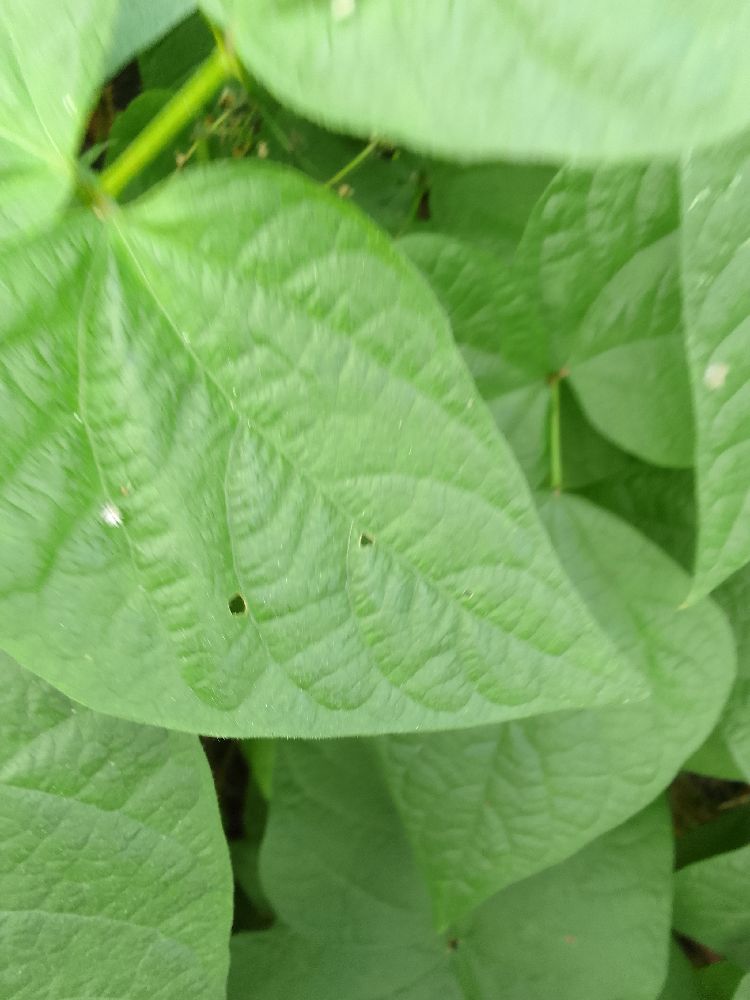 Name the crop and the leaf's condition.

common bean, healthy
